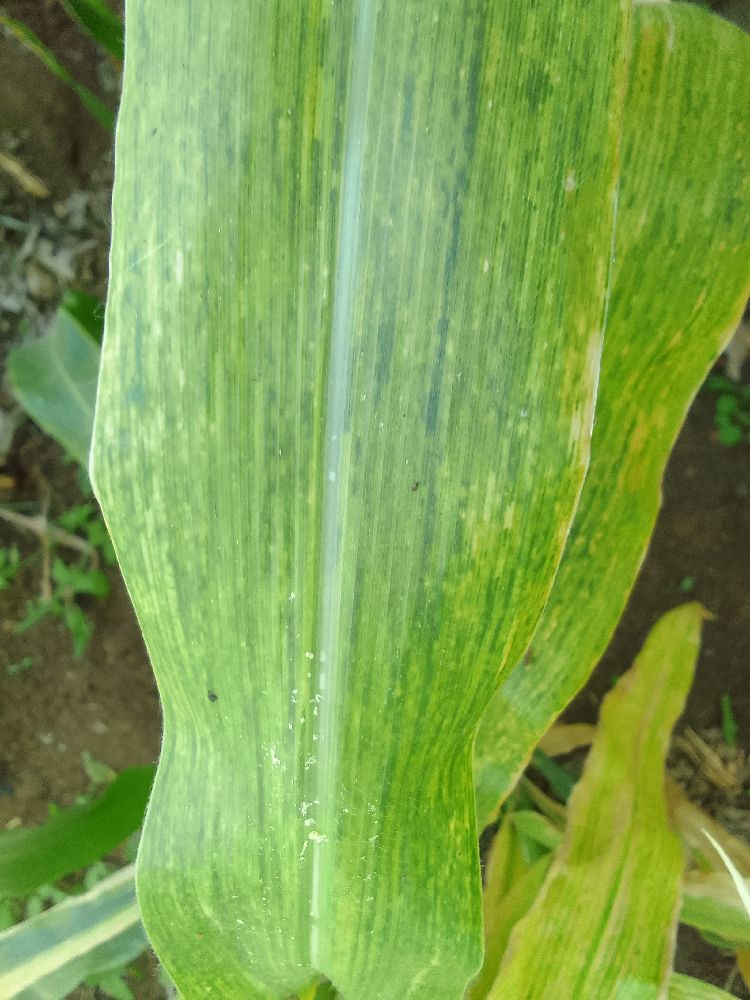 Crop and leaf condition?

maize, maize lethal necrosis
